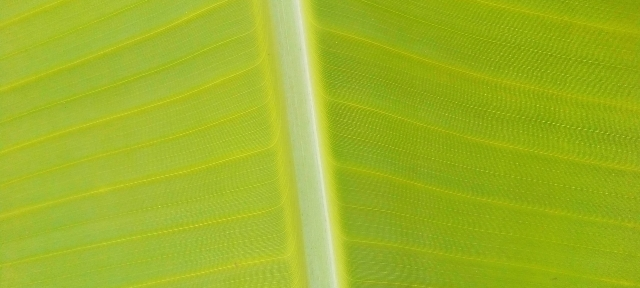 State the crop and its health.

banana, healthy
